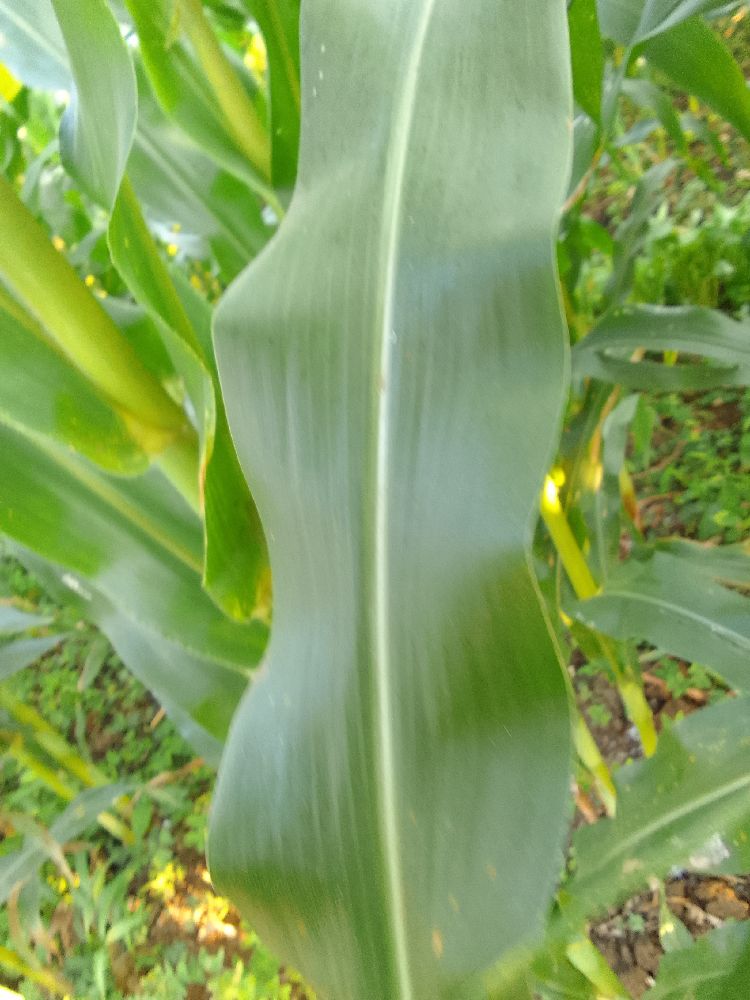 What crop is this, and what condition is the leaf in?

maize, healthy
